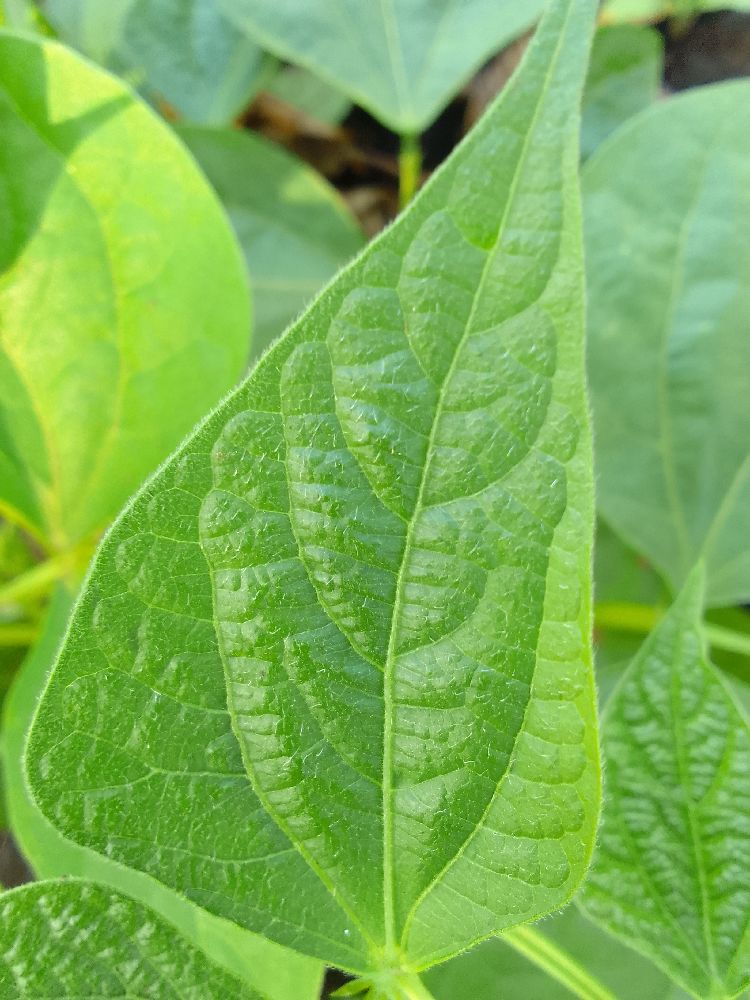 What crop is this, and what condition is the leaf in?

common bean, healthy
